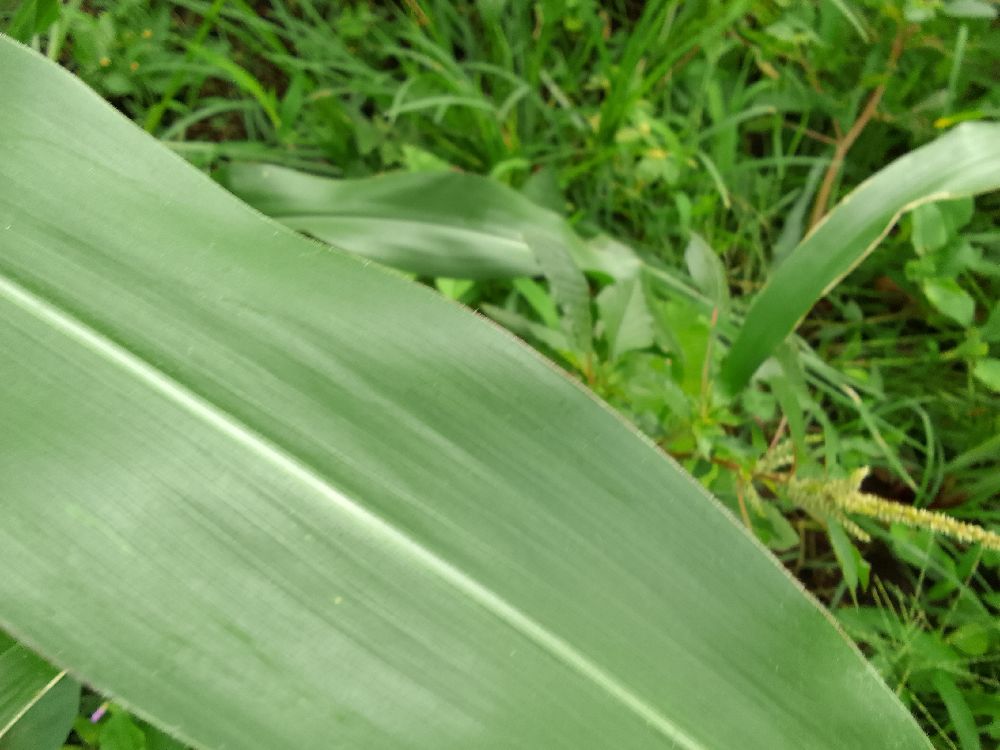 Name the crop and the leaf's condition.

maize, healthy
